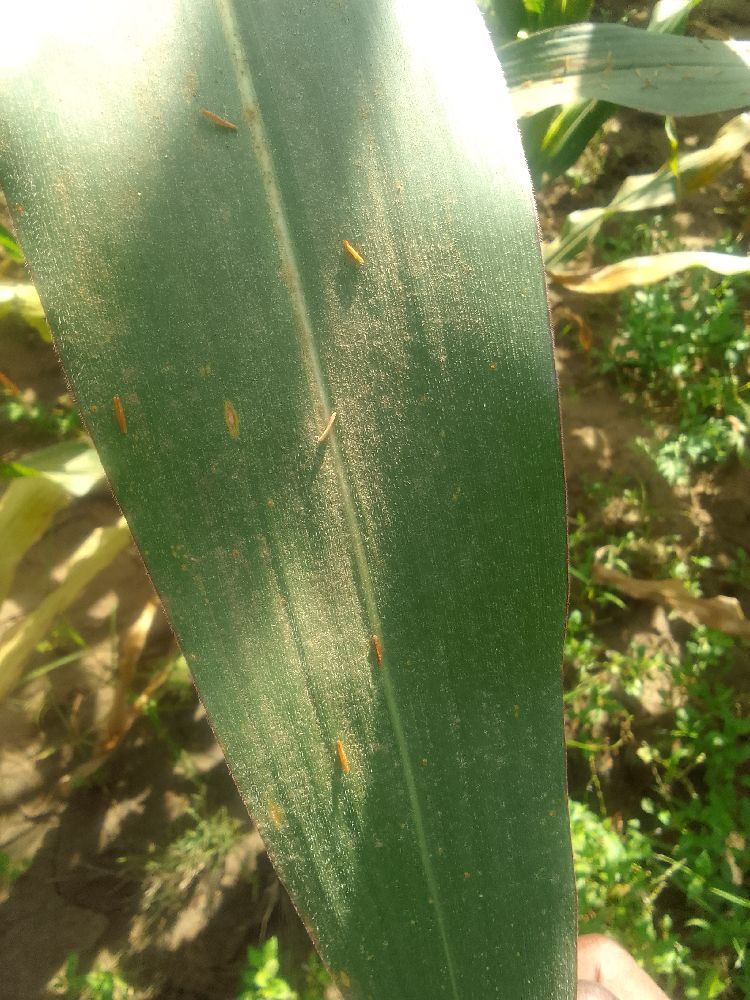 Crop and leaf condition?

maize, healthy
